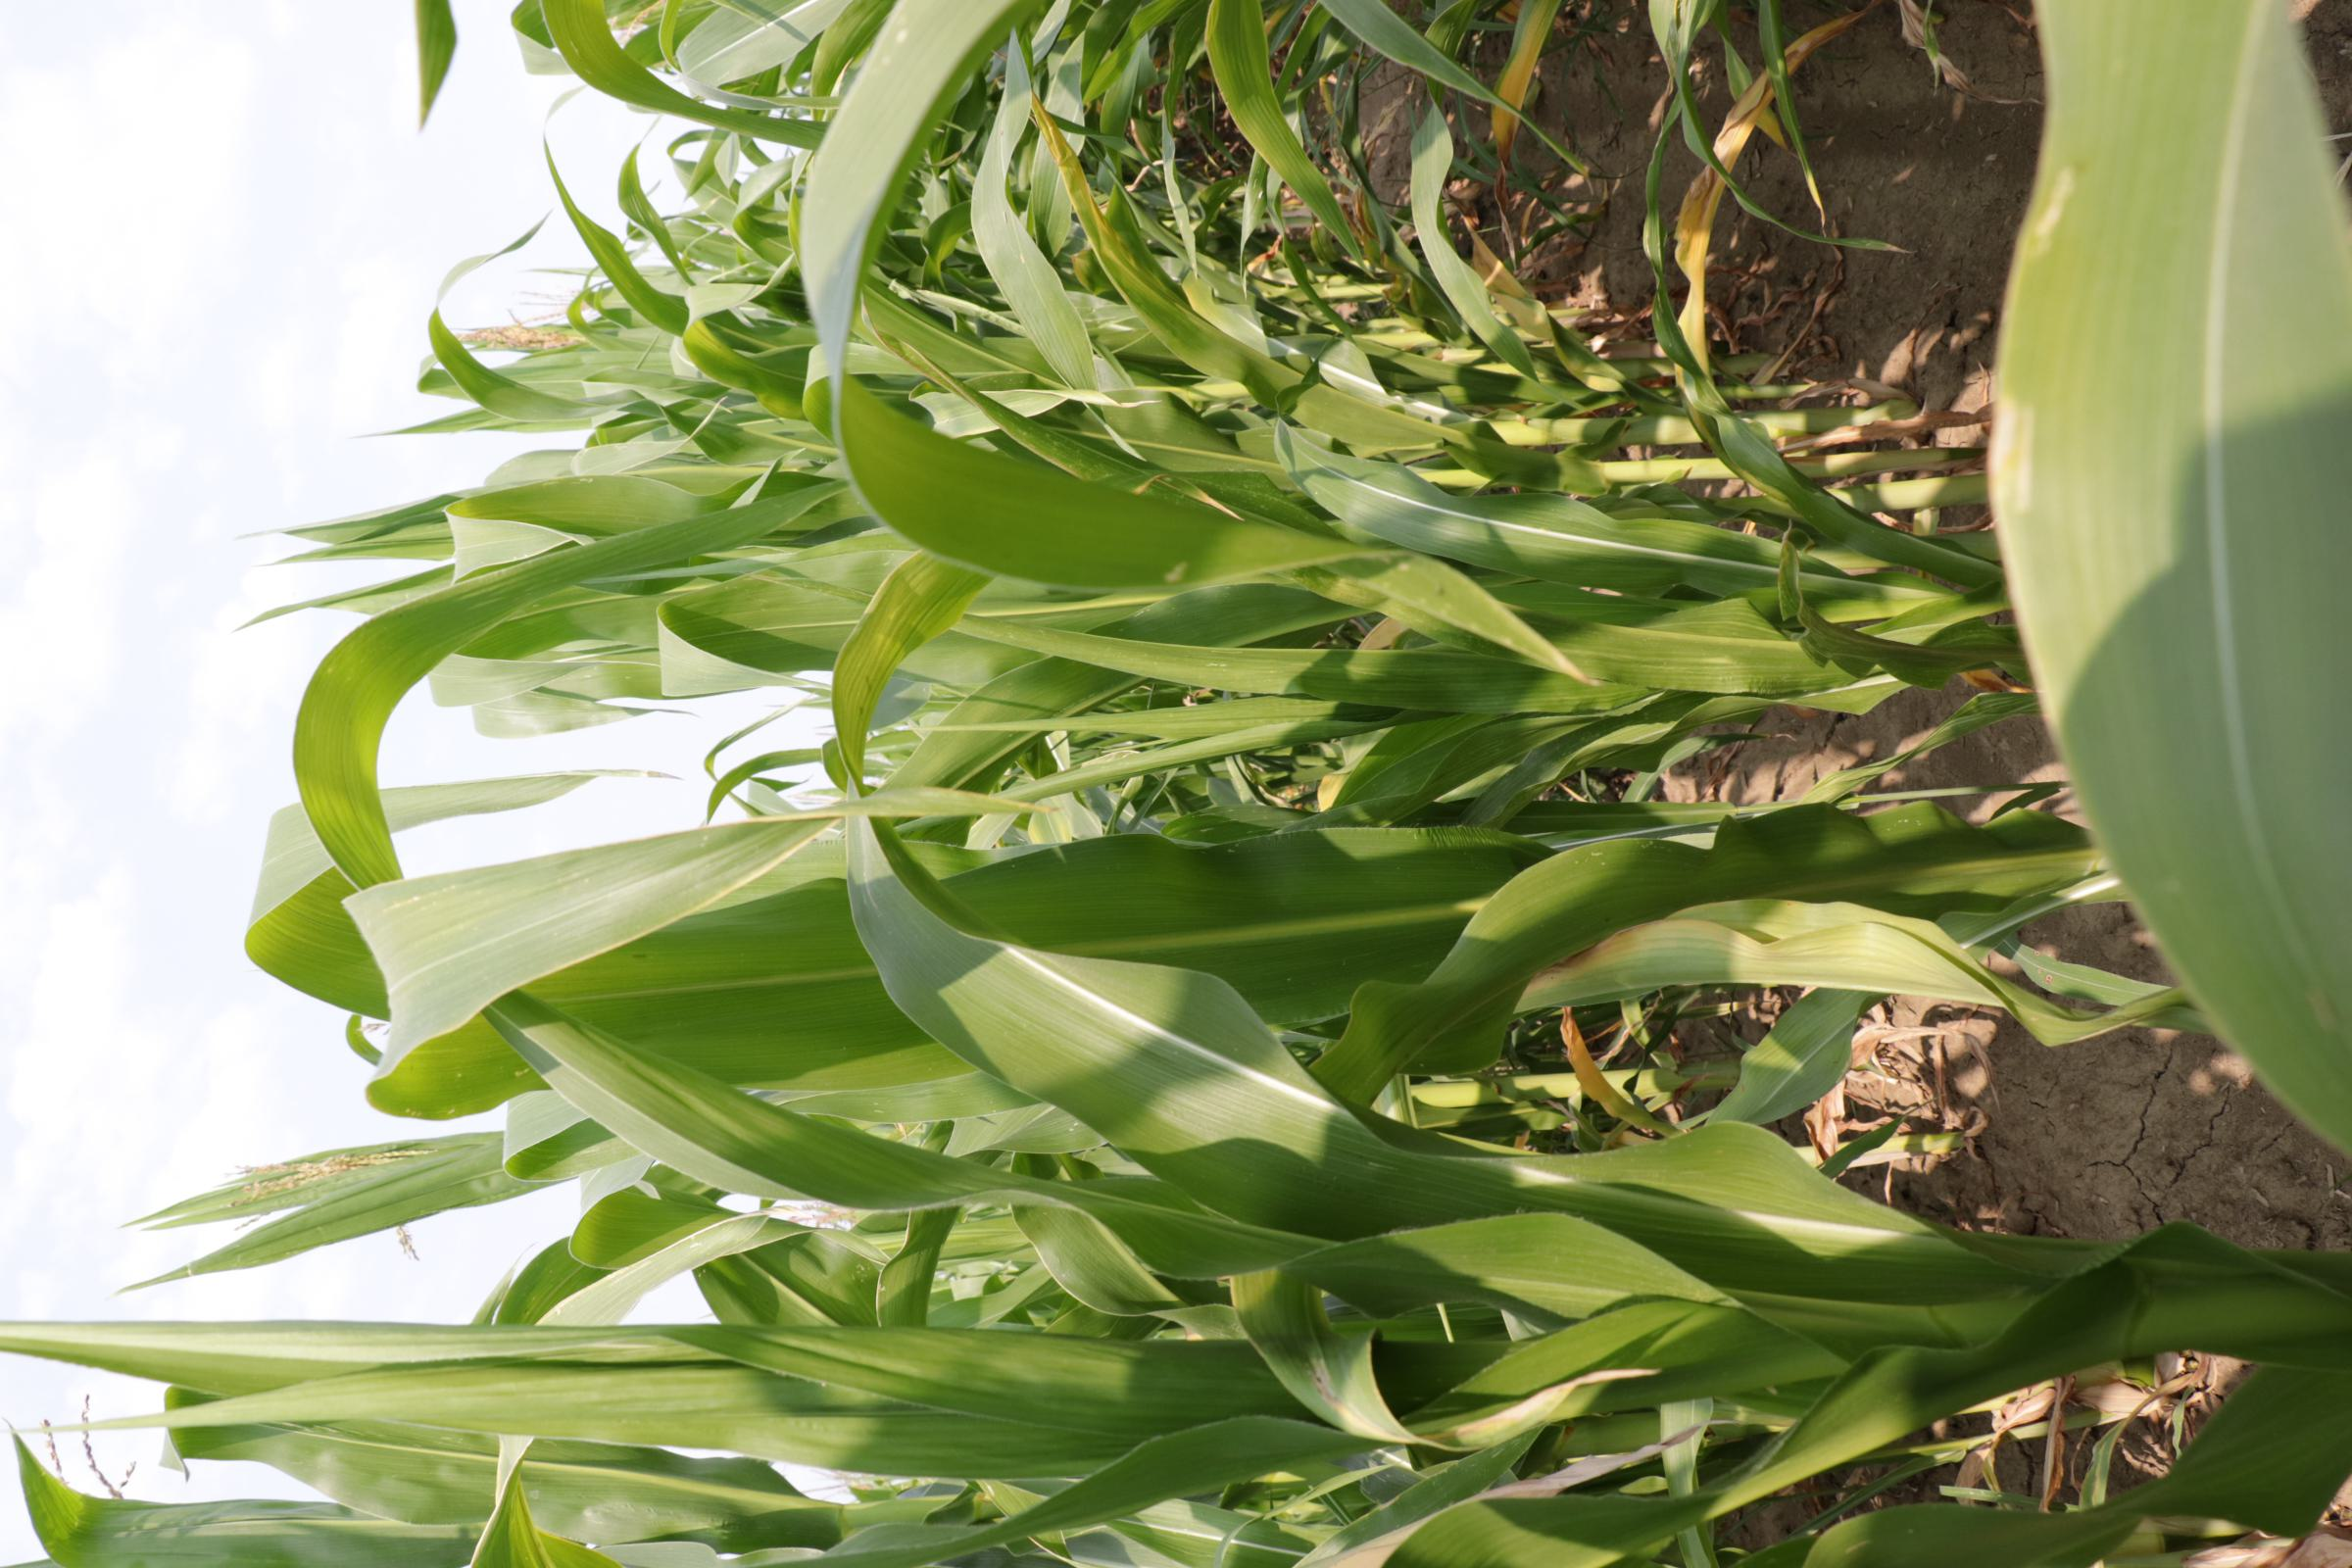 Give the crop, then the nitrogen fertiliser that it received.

maize, full nitrogen fertilisation
